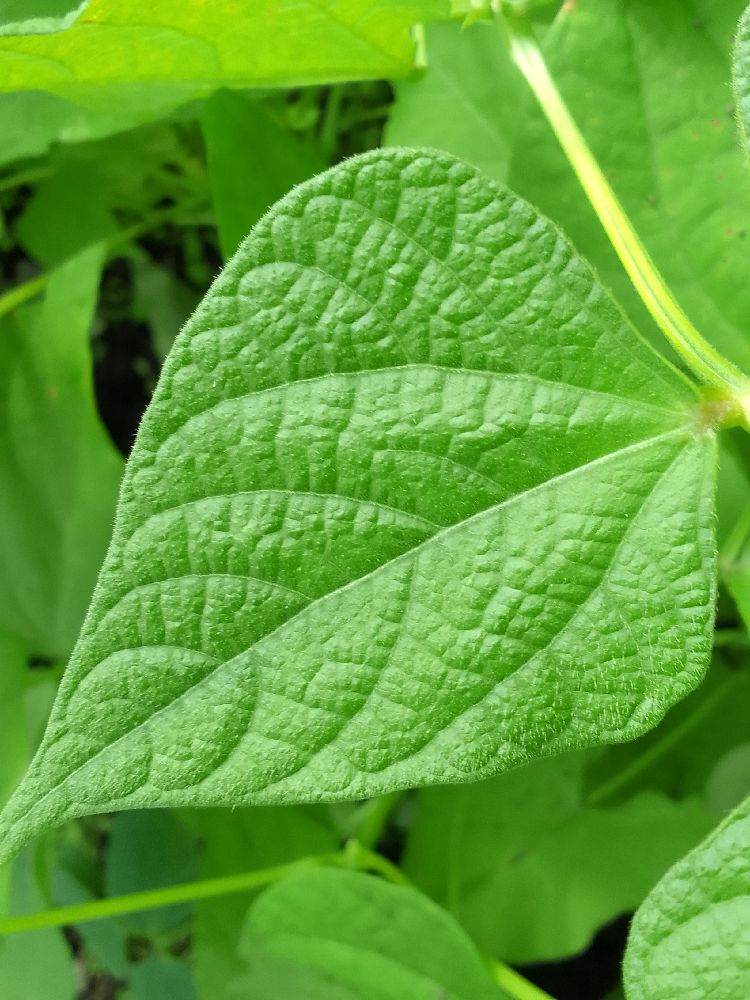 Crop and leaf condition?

common bean, healthy
